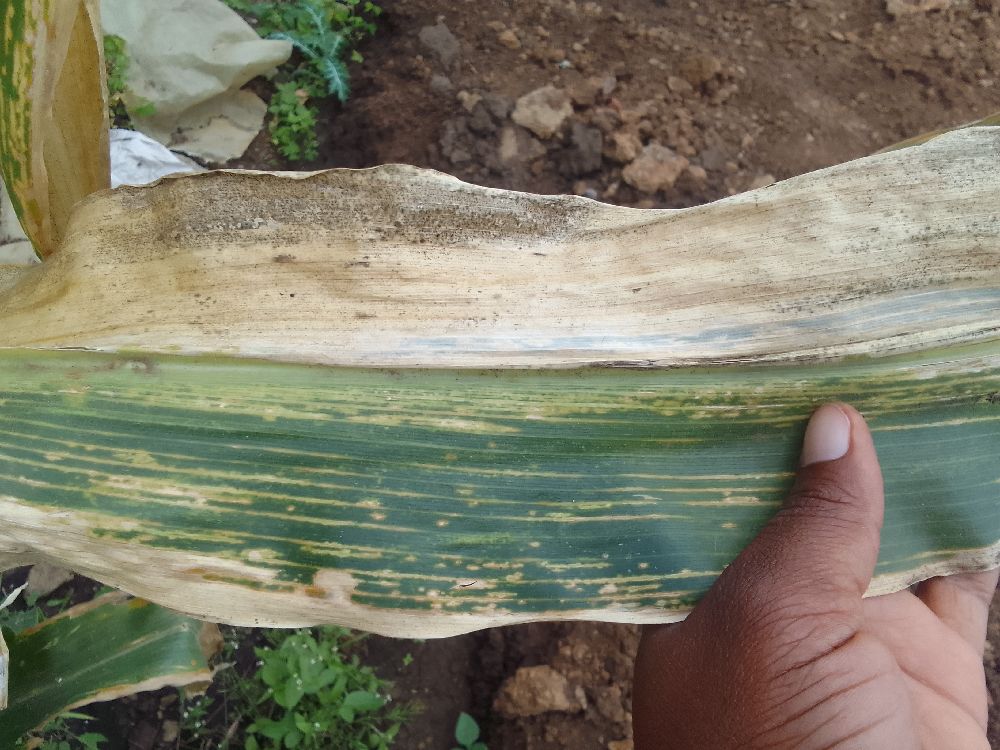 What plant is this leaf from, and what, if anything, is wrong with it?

maize, maize lethal necrosis
